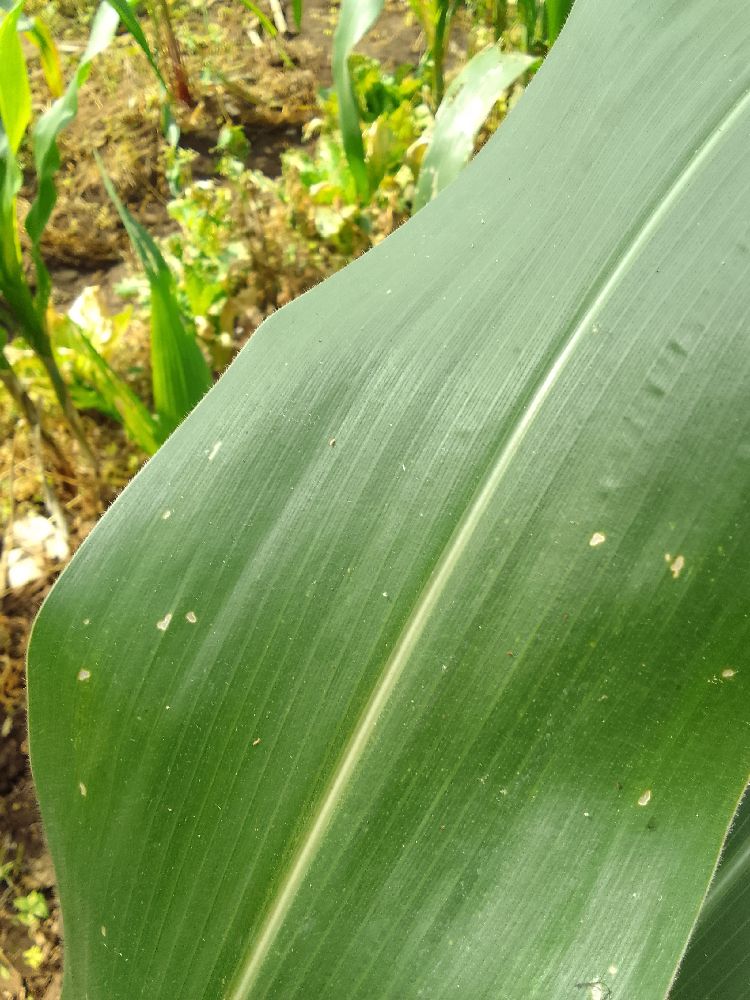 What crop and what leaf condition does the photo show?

maize, healthy
